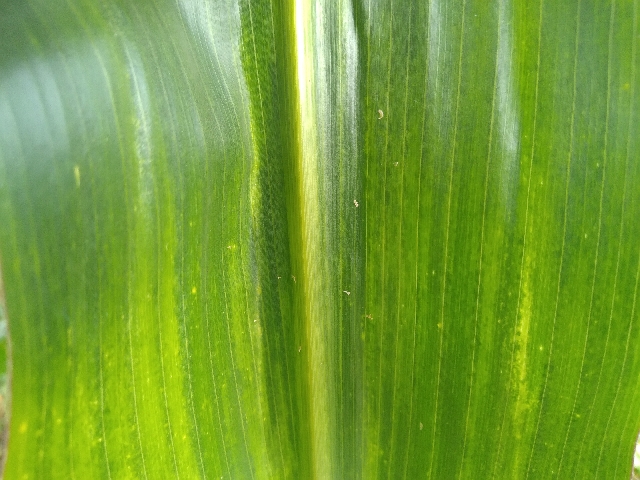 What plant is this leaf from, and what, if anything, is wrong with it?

maize, maize lethal necrosis
